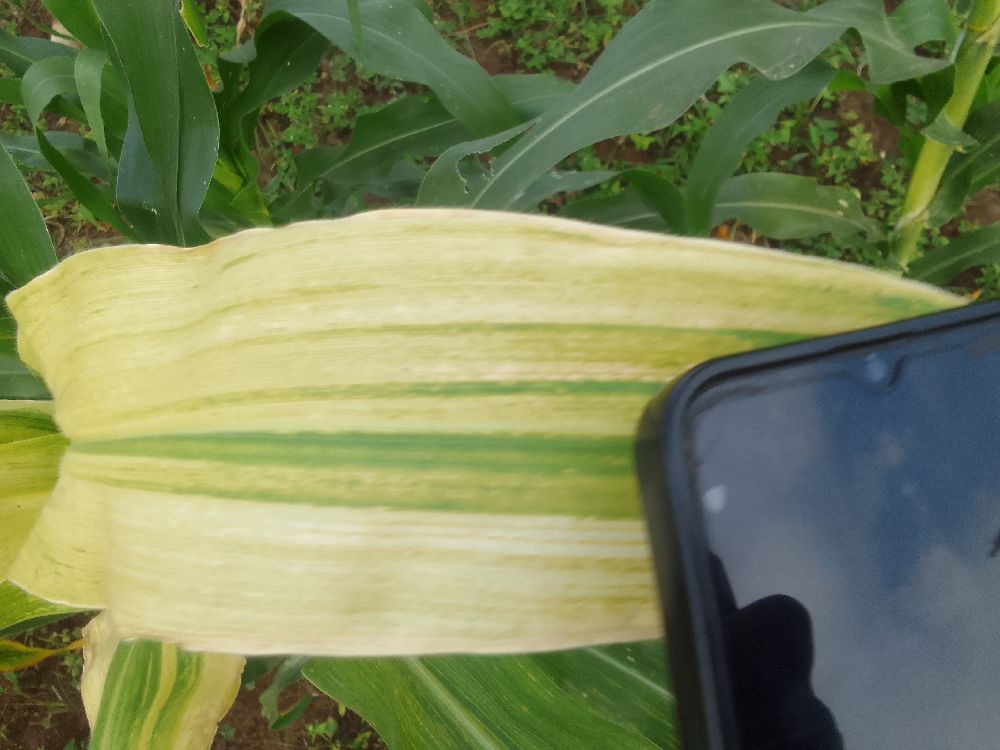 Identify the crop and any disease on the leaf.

maize, maize lethal necrosis
